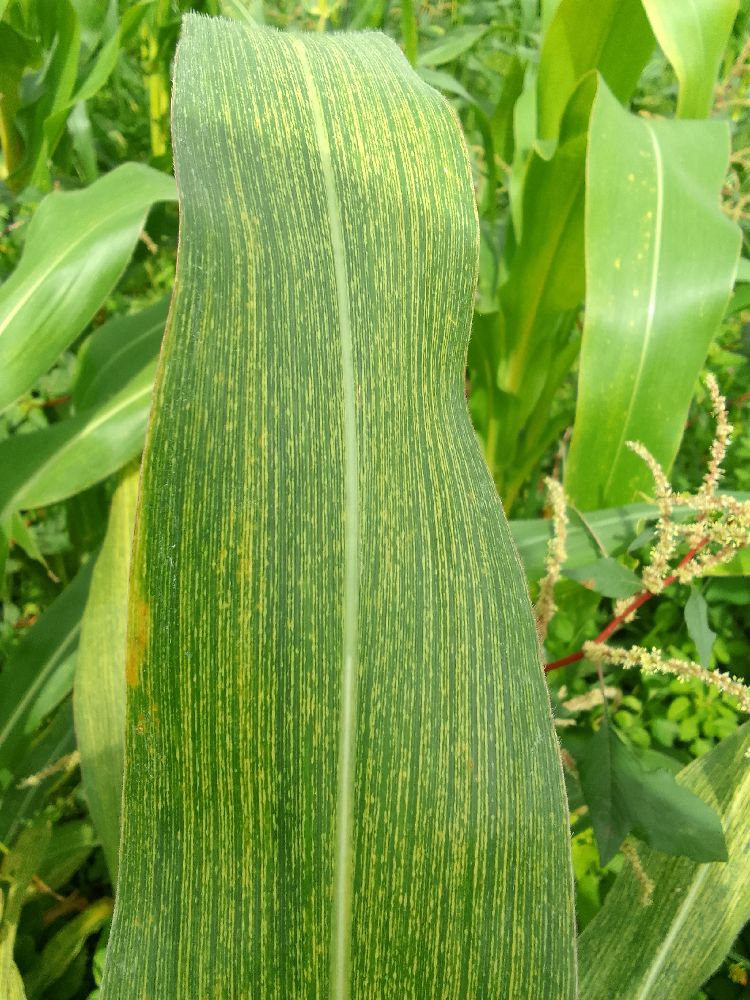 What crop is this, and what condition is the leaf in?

maize, maize streak virus
